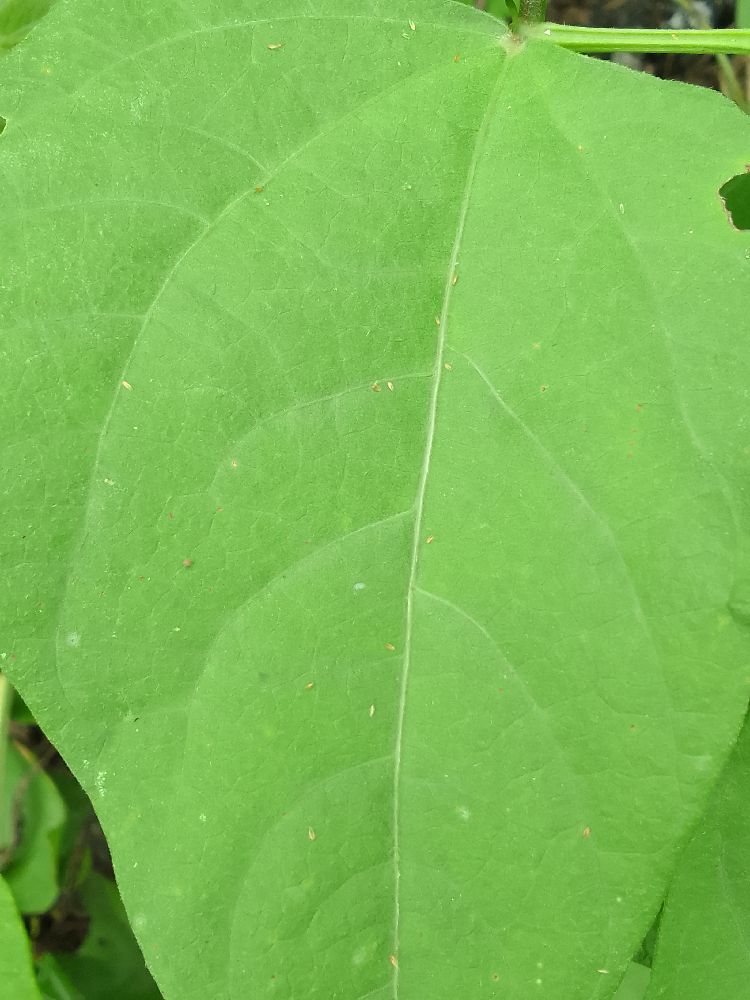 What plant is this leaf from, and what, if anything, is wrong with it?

common bean, healthy
